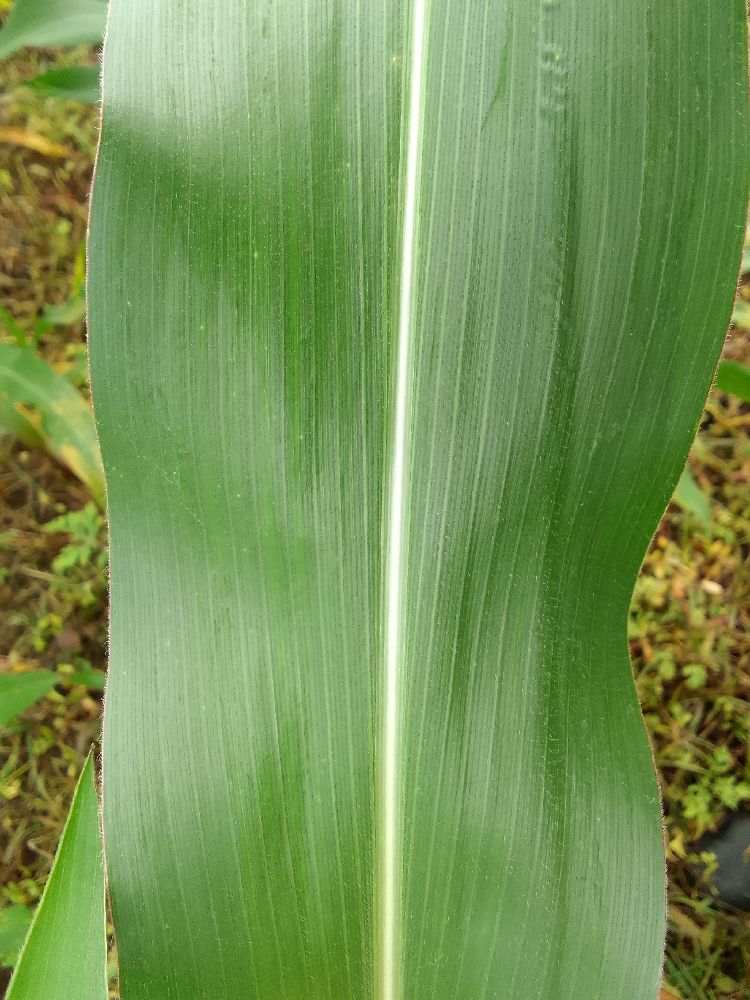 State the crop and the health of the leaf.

maize, healthy
